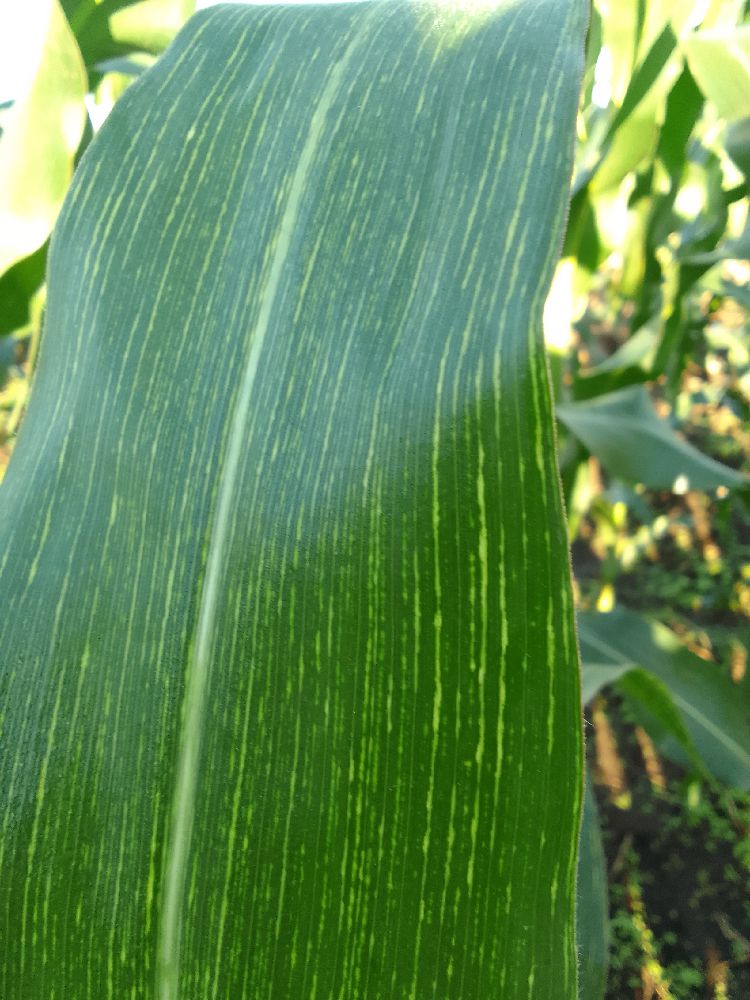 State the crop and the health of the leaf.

maize, maize streak virus
